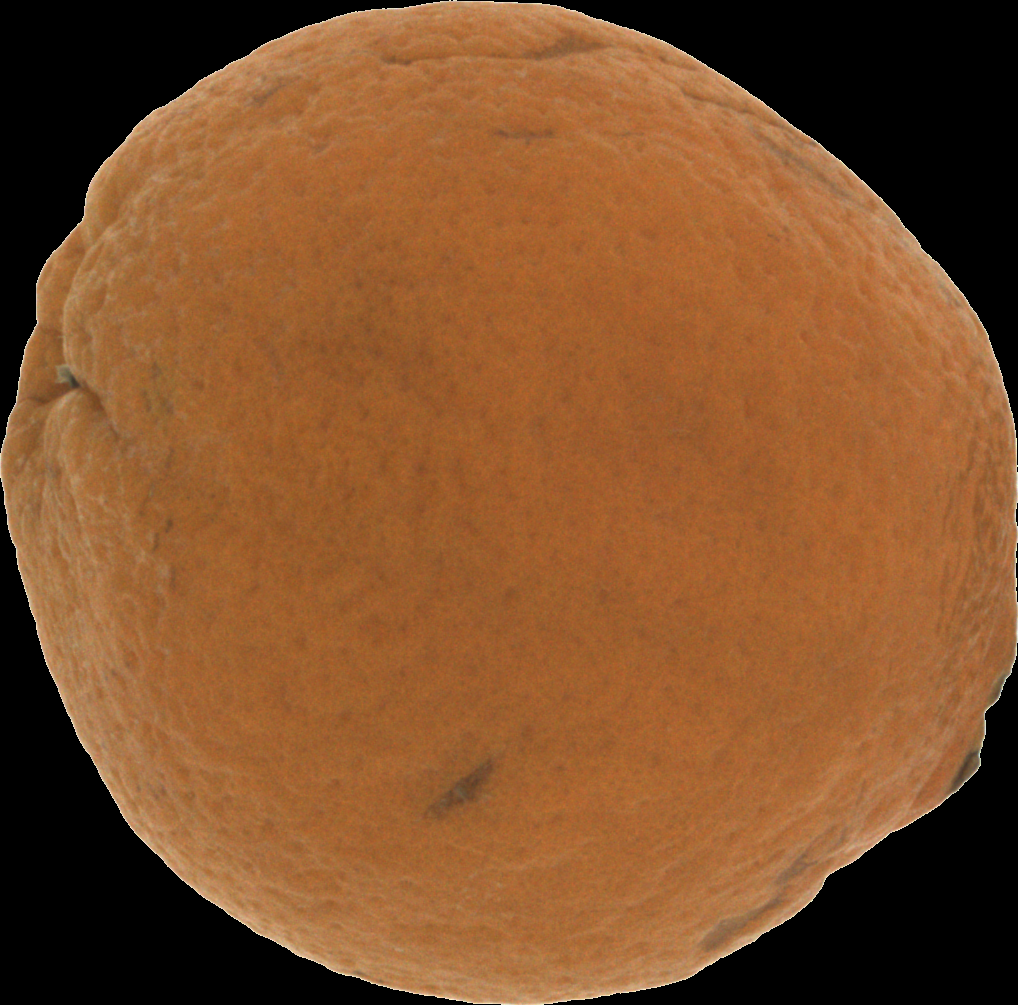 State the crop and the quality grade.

orange, bad
